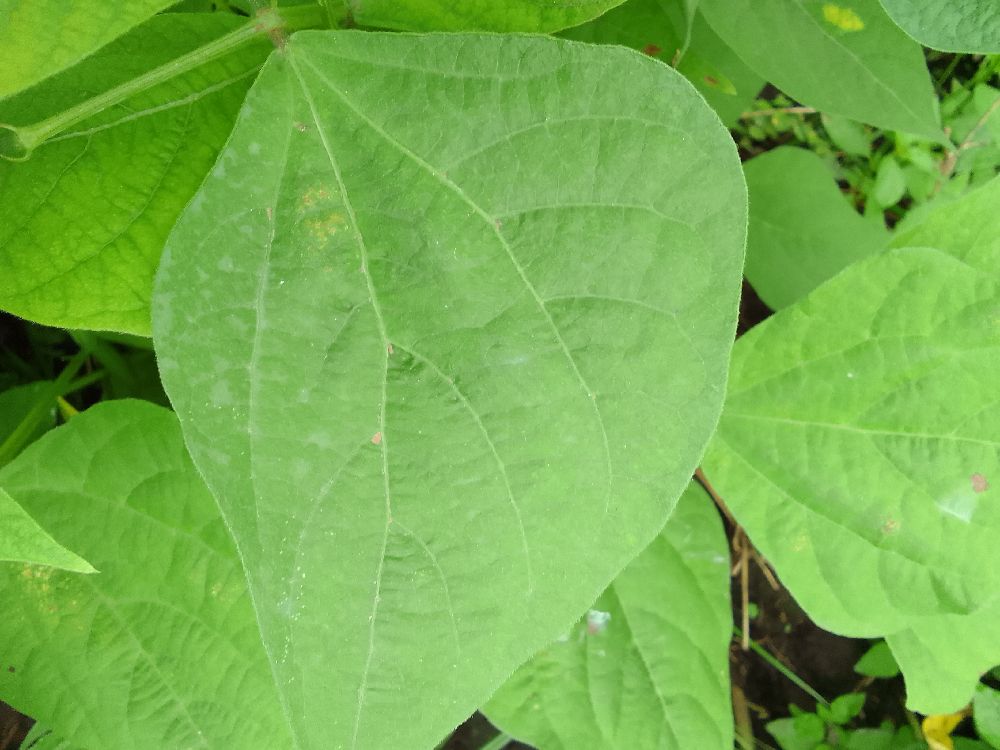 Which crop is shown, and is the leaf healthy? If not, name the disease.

common bean, healthy
